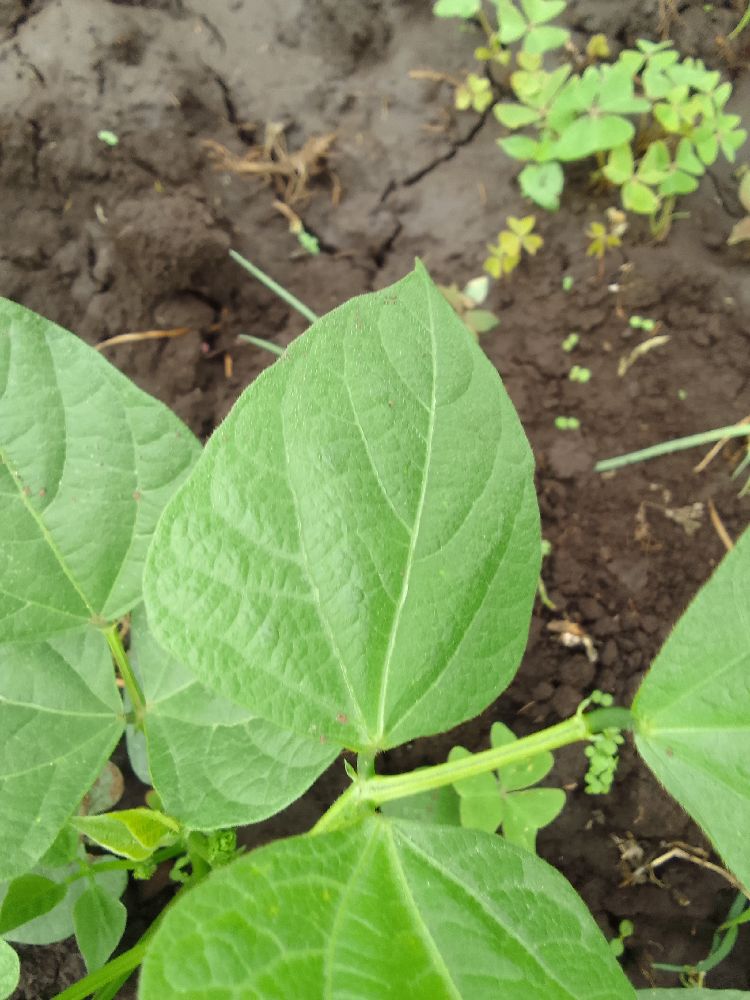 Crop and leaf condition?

common bean, healthy
